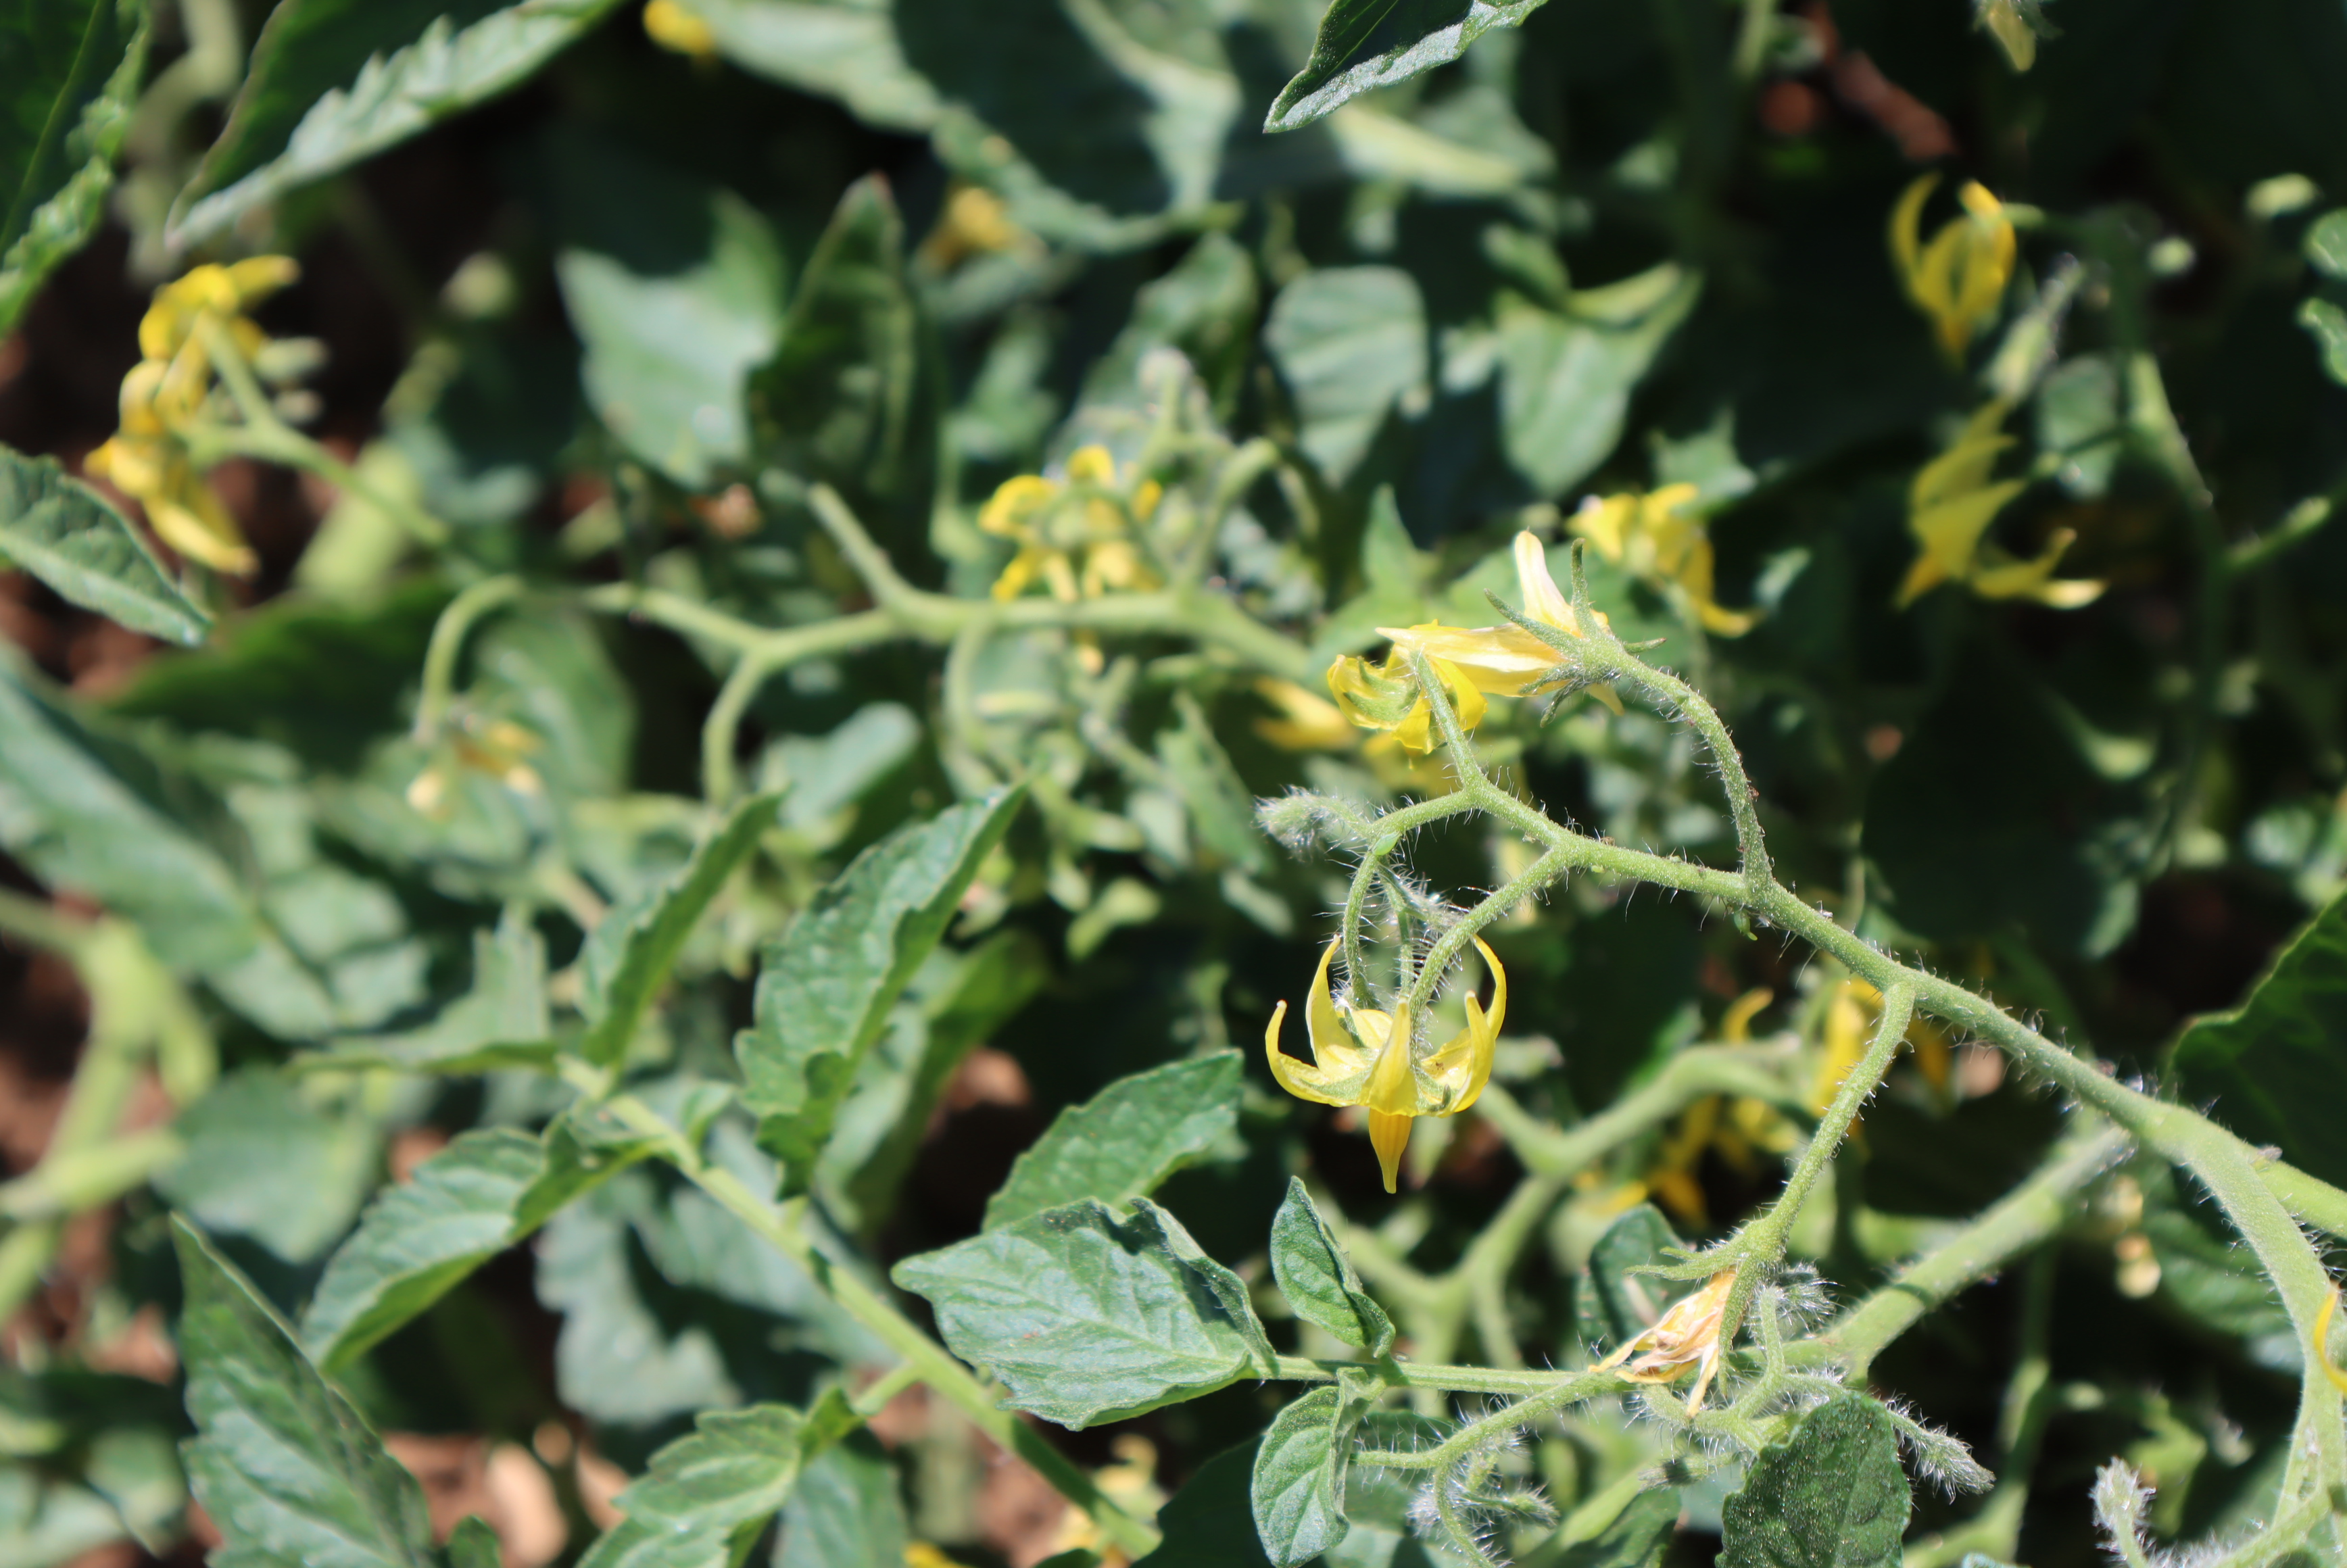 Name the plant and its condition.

tomato, aphids
